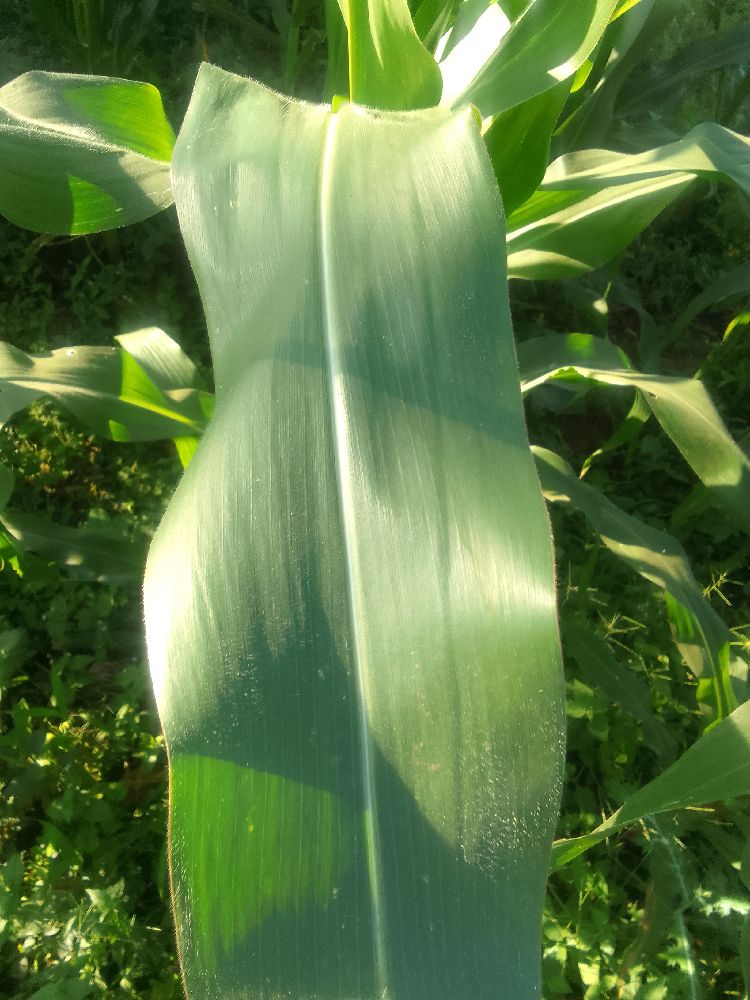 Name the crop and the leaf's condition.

maize, healthy
